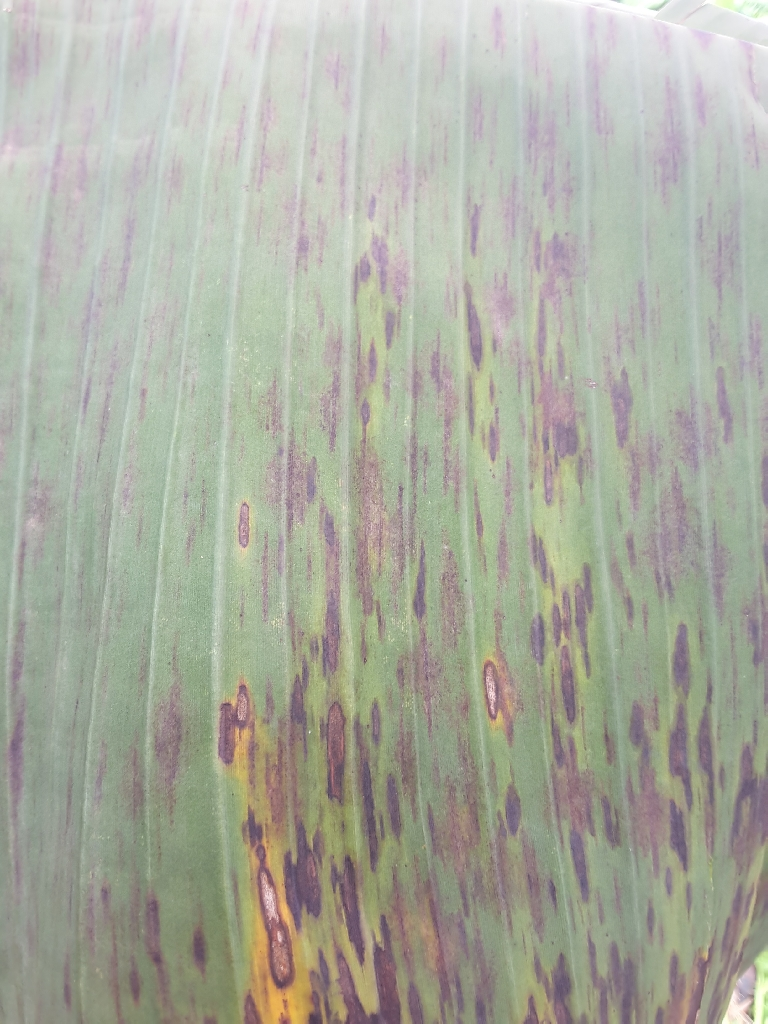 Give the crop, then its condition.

banana, black sigatoka
